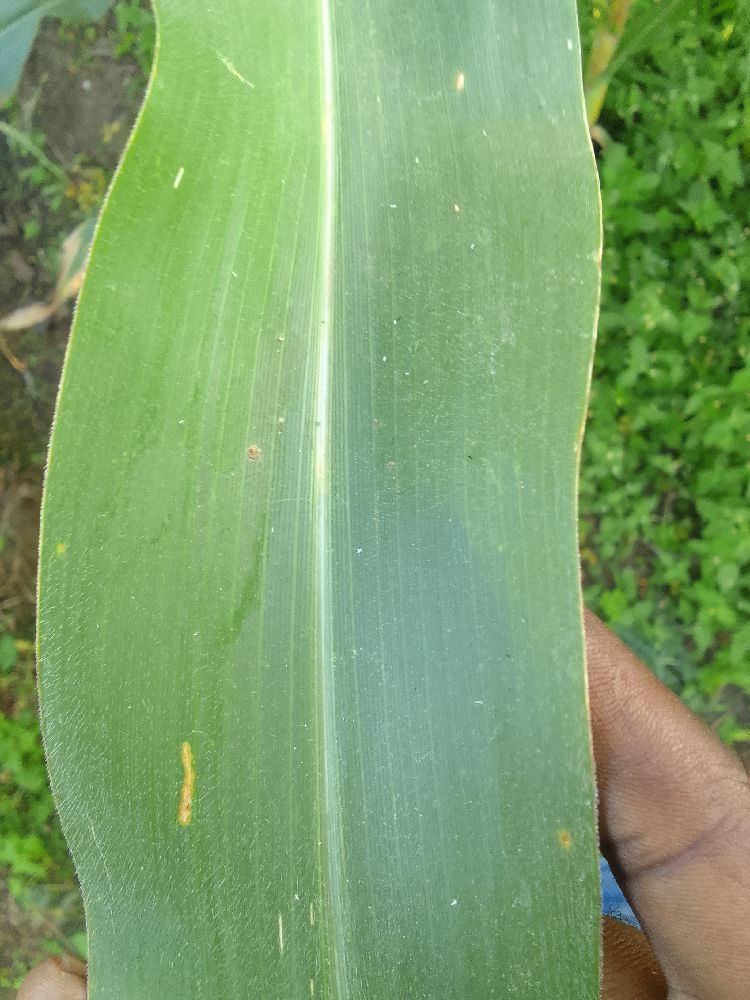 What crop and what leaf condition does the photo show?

maize, healthy
